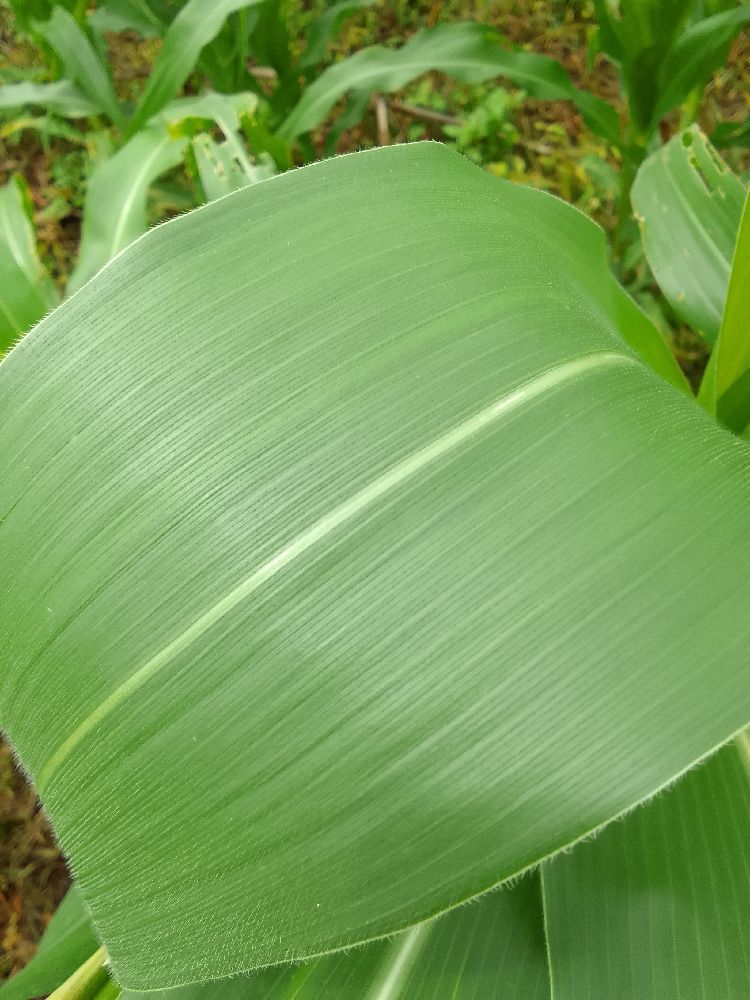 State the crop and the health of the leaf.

maize, healthy
